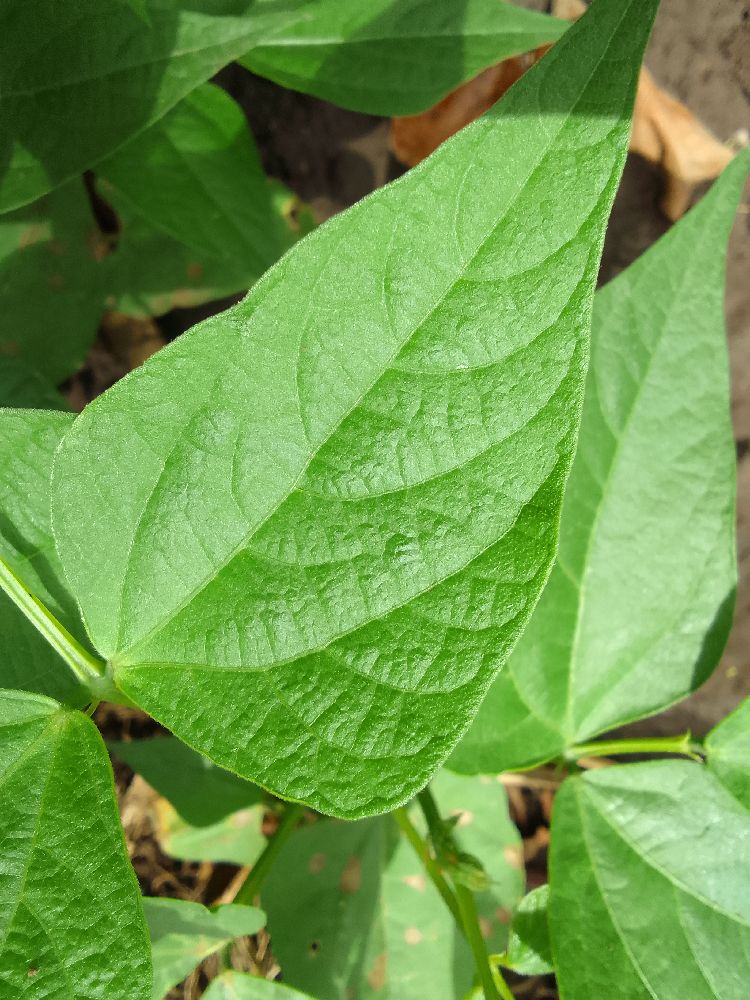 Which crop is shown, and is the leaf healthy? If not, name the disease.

common bean, healthy
